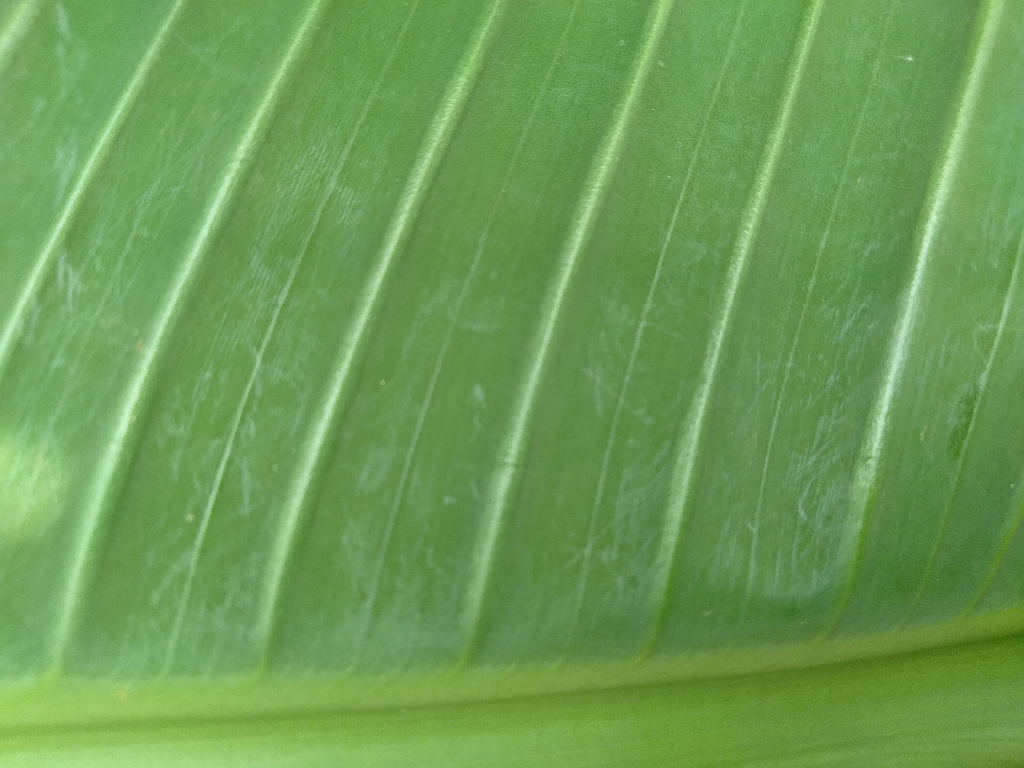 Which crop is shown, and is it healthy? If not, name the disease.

banana, healthy
